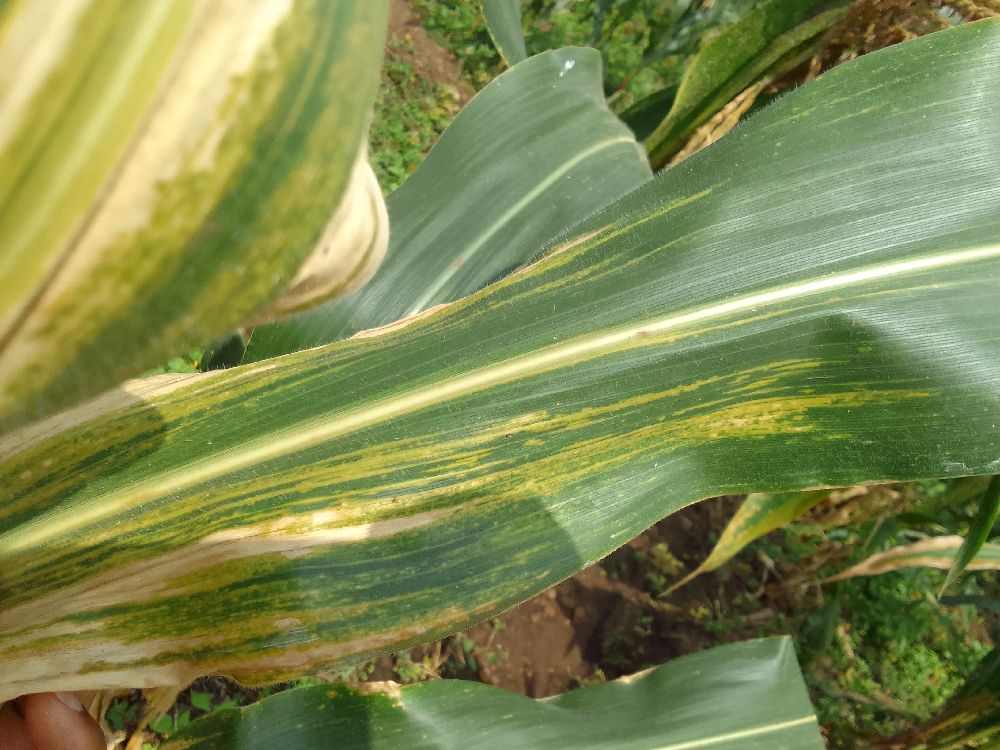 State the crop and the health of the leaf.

maize, maize lethal necrosis
